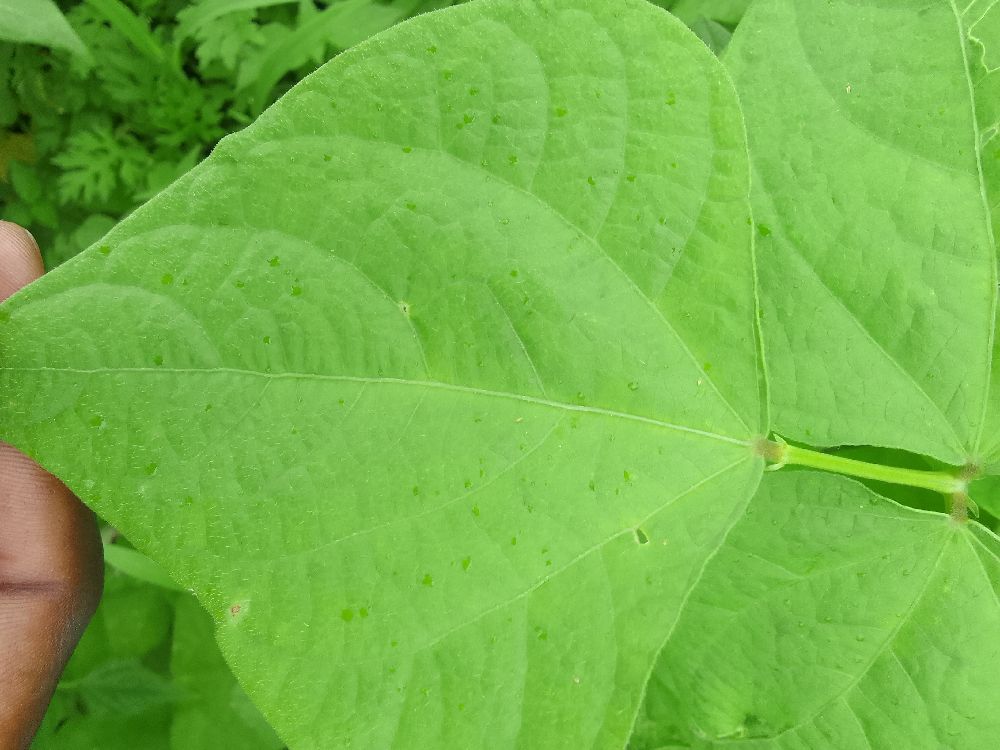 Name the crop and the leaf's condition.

common bean, healthy
